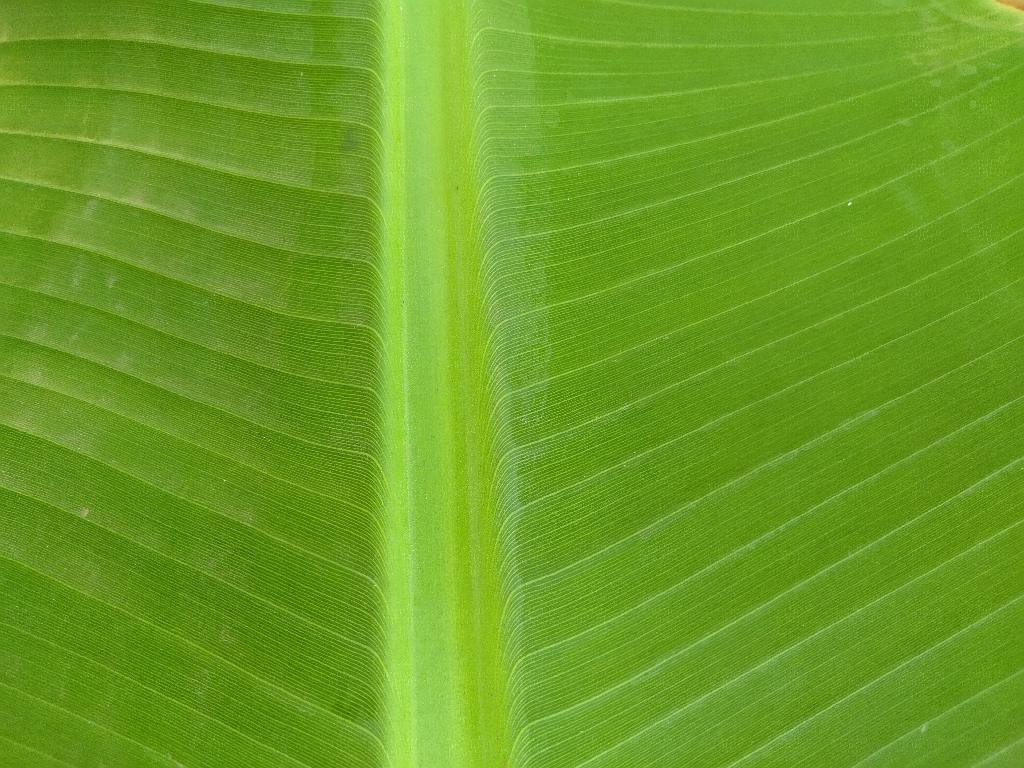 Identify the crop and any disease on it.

banana, healthy
